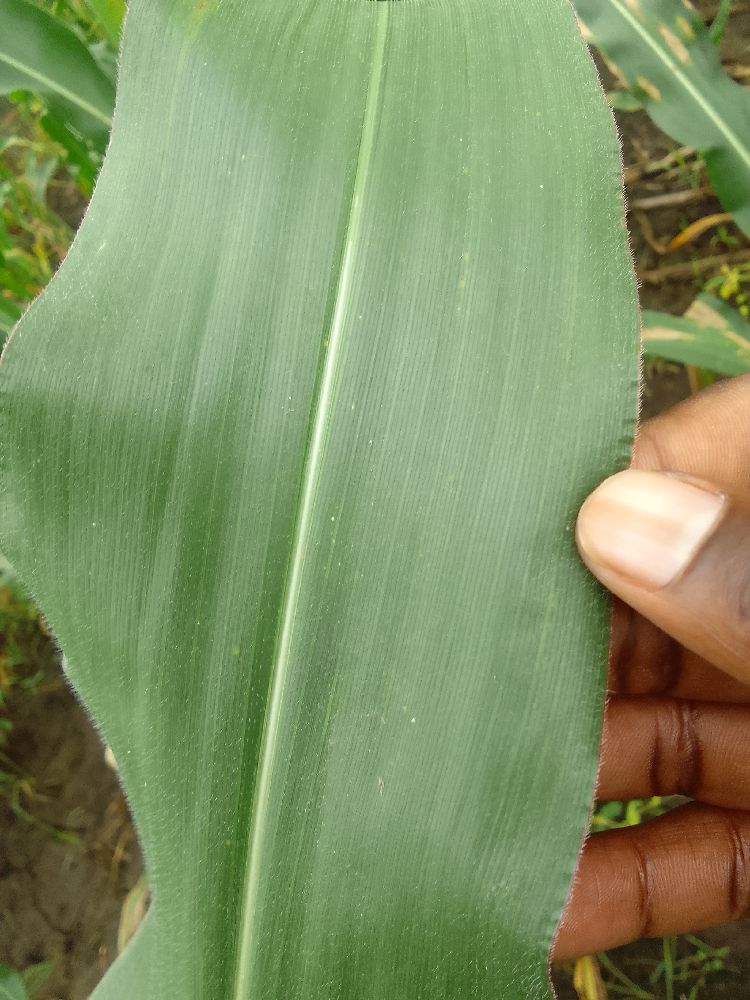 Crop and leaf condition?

maize, healthy
